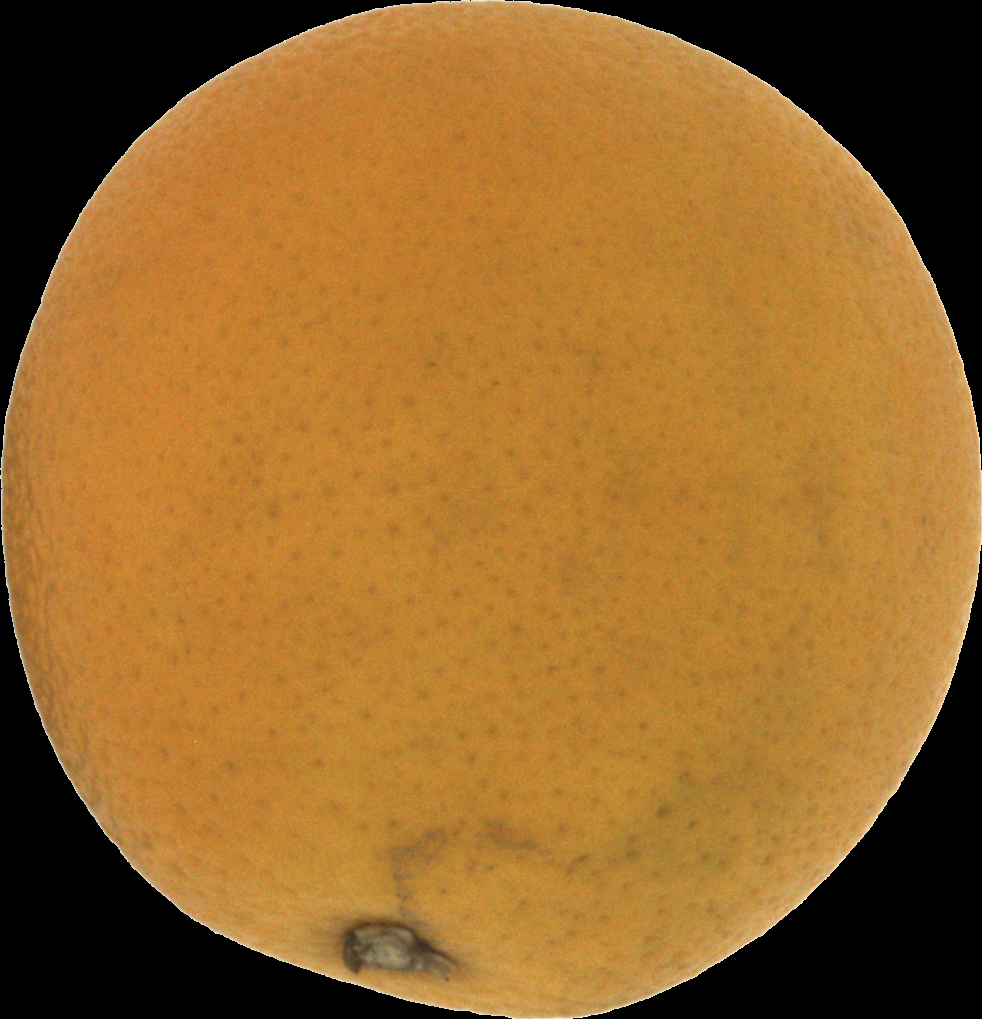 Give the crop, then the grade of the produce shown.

orange, bad
